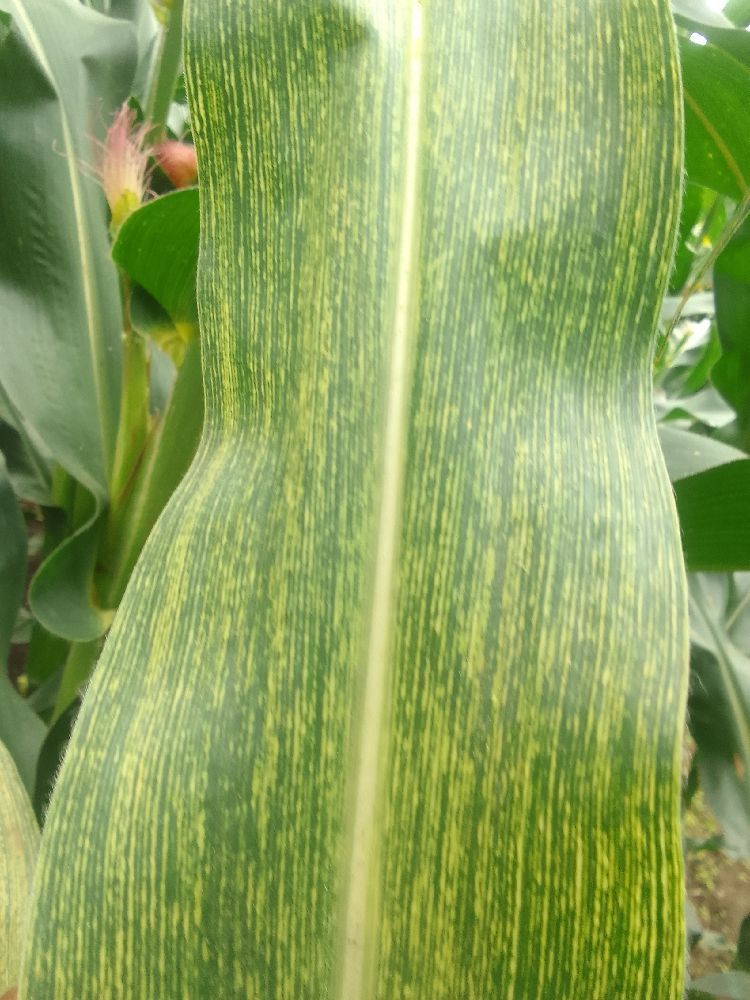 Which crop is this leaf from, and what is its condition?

maize, maize streak virus
